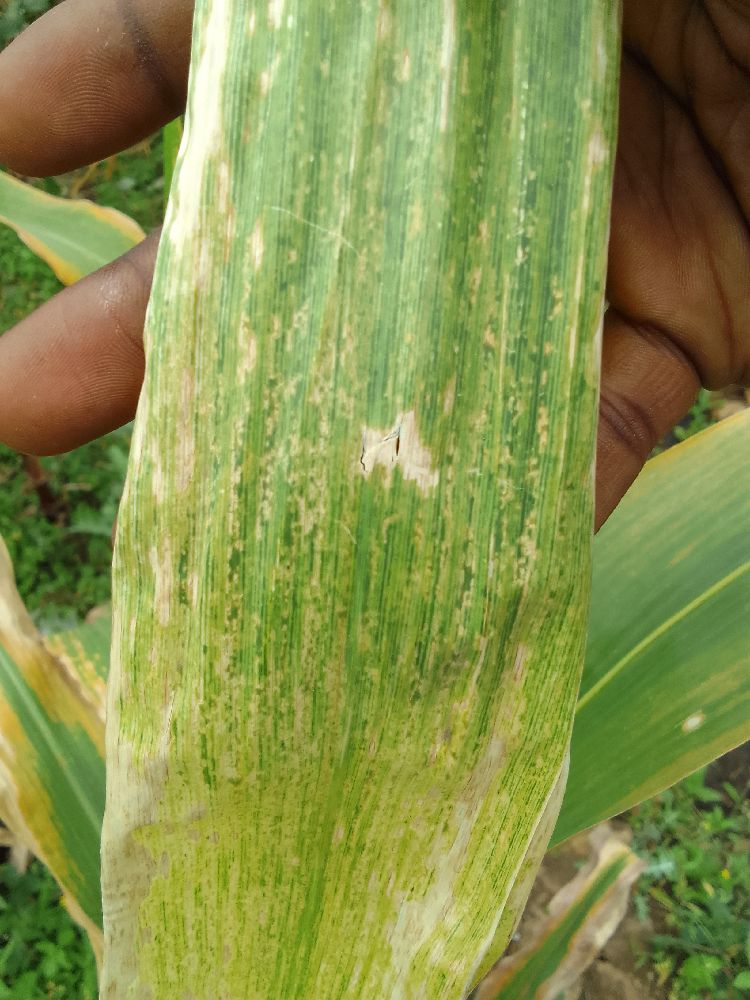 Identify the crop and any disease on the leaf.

maize, maize lethal necrosis
